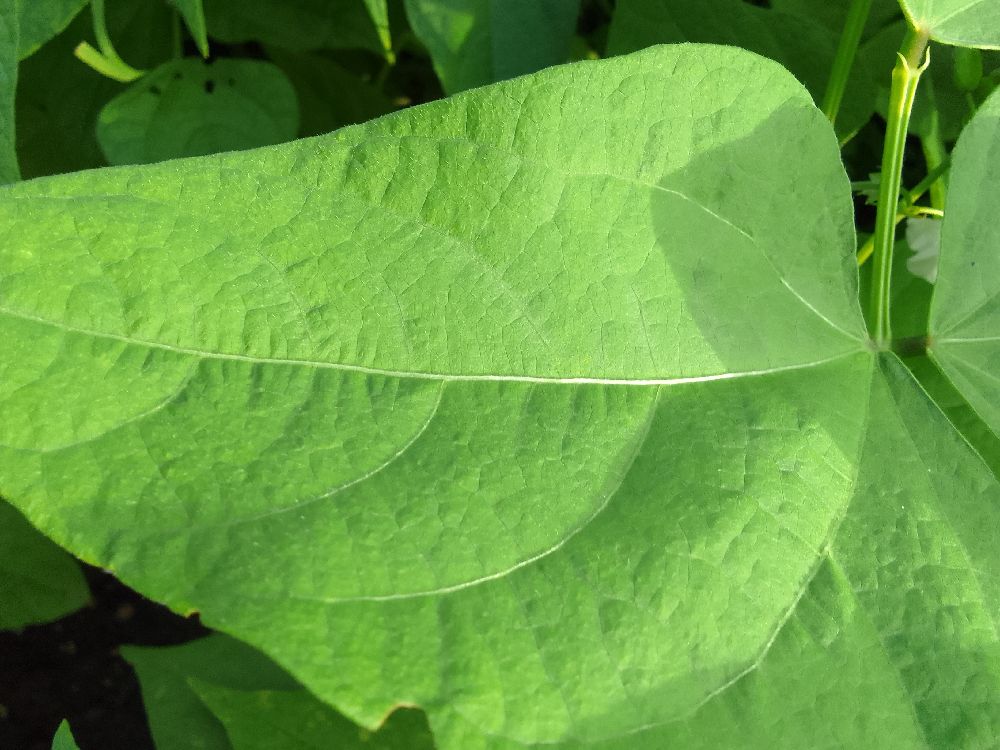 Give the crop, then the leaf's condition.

common bean, healthy
